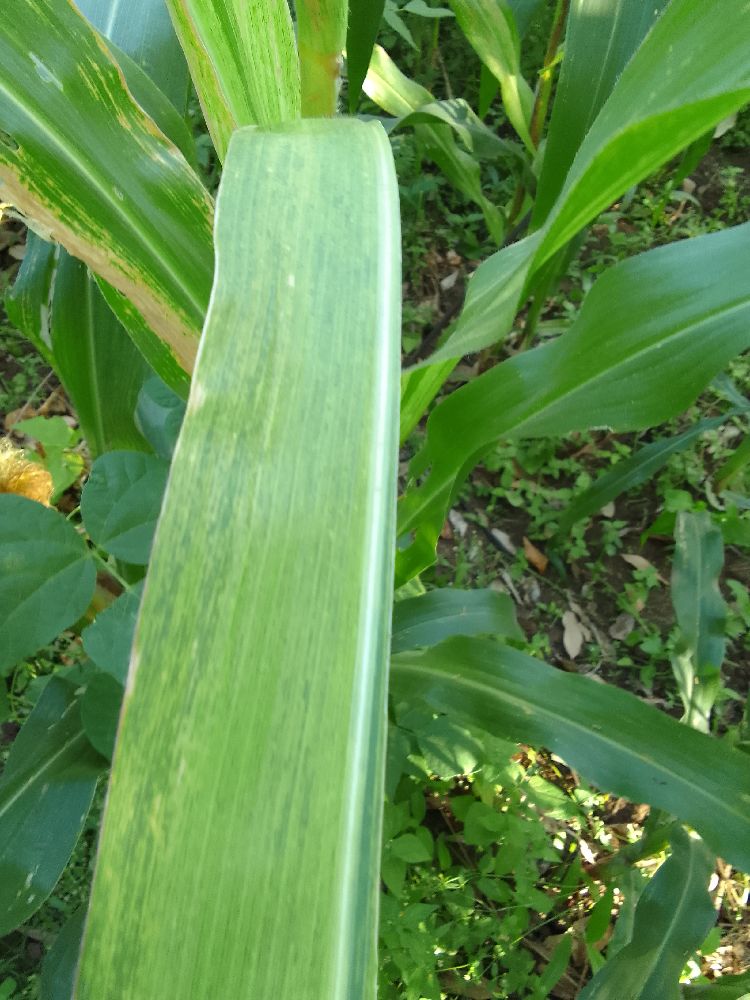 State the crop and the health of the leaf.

maize, maize lethal necrosis
